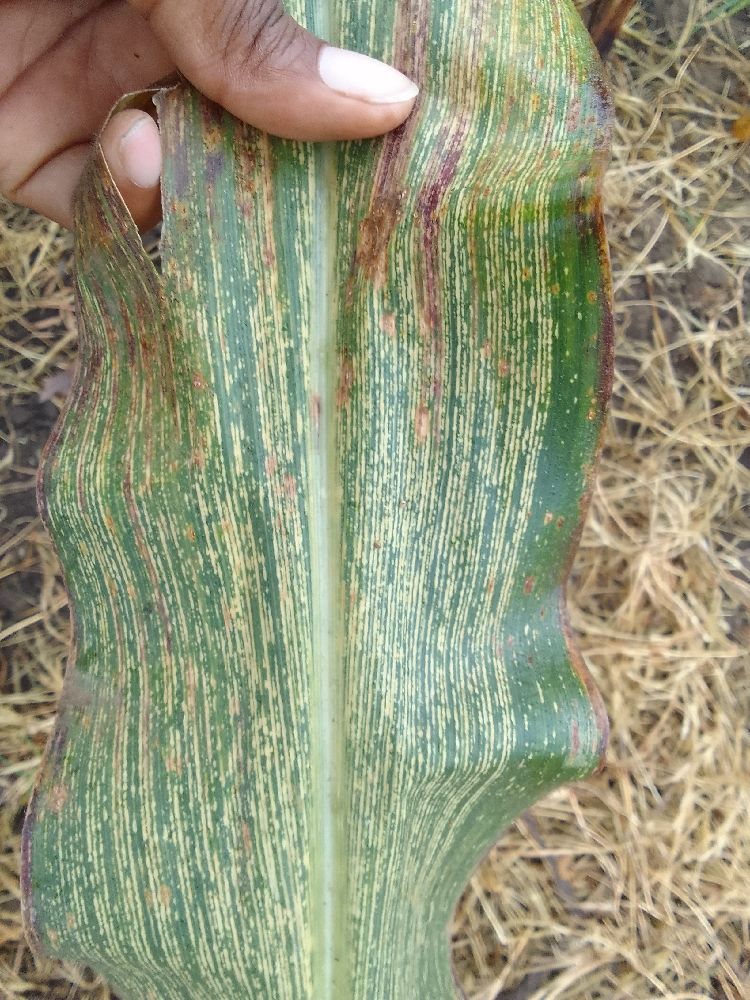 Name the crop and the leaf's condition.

maize, maize streak virus
